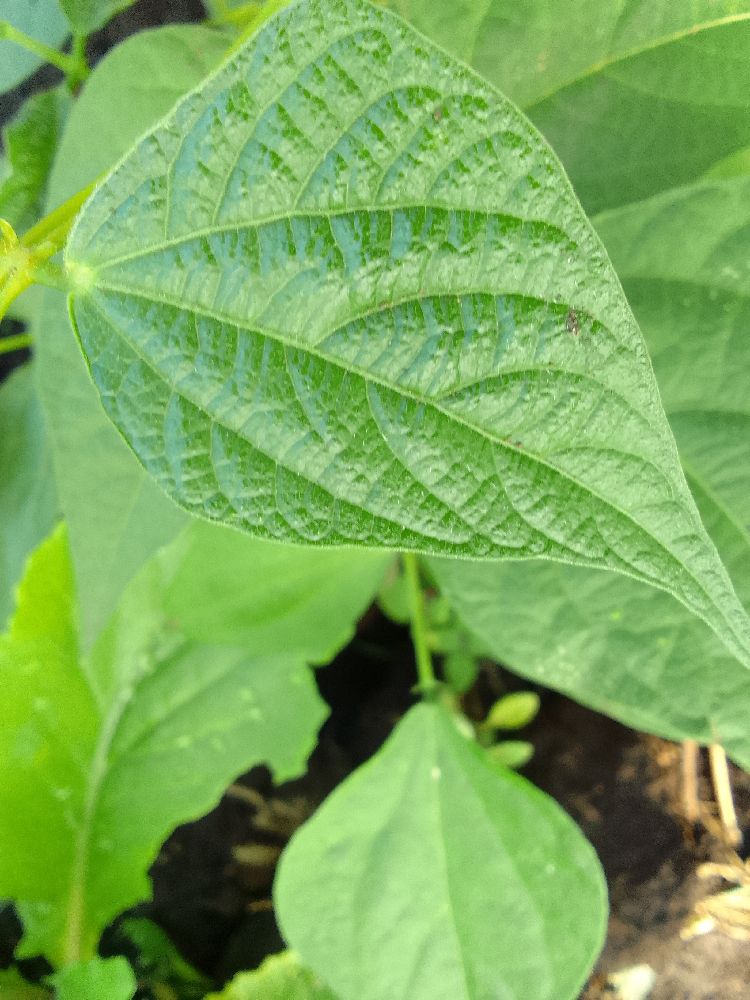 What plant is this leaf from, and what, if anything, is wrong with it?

common bean, healthy
